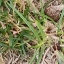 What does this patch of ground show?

grass
